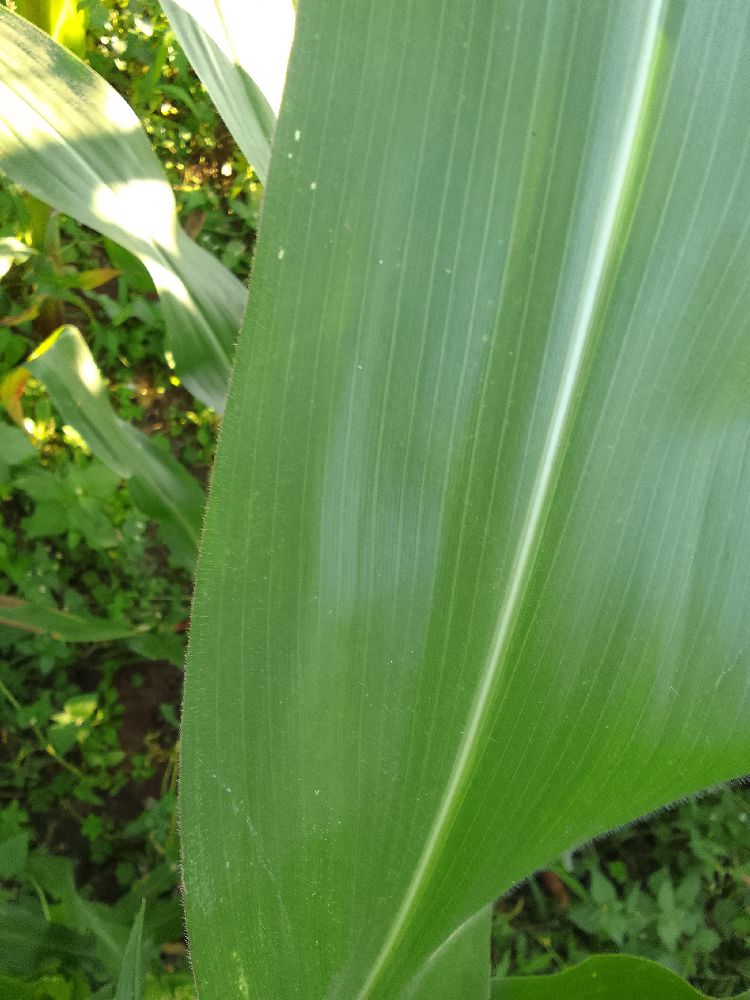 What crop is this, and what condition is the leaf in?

maize, healthy
